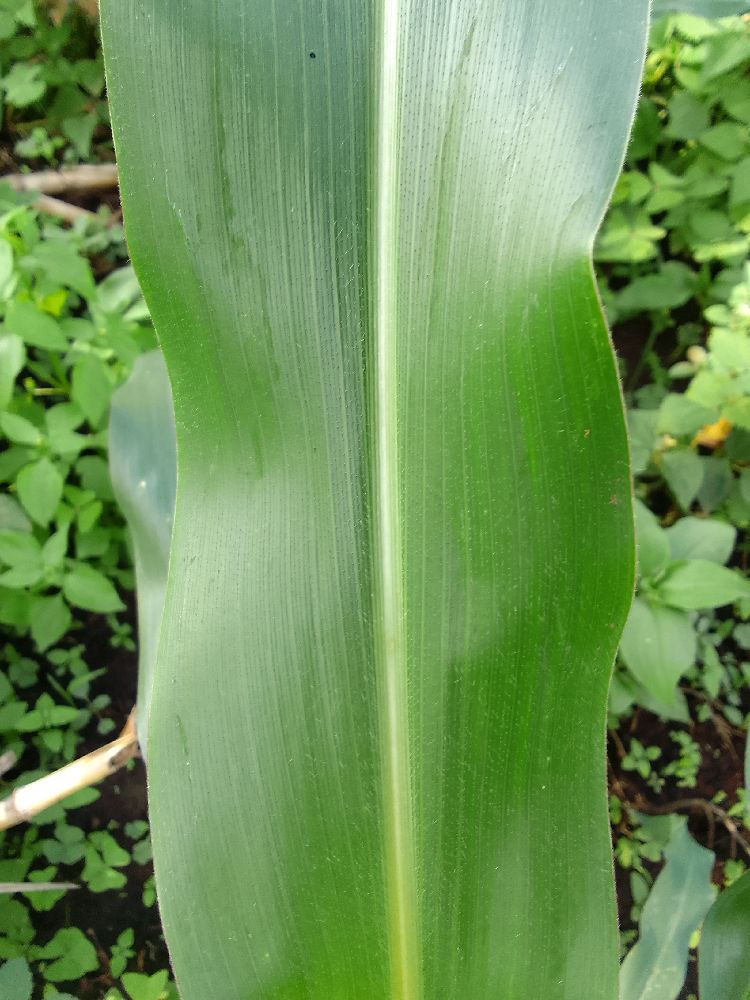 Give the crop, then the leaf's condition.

maize, healthy
